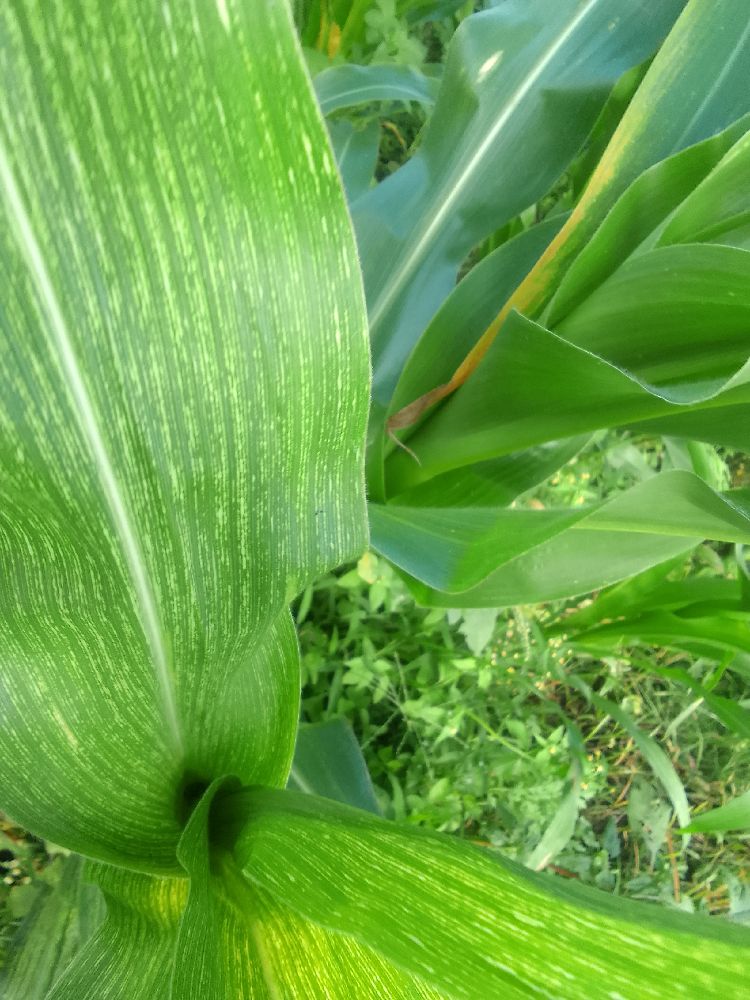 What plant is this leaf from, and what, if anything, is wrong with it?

maize, maize streak virus
